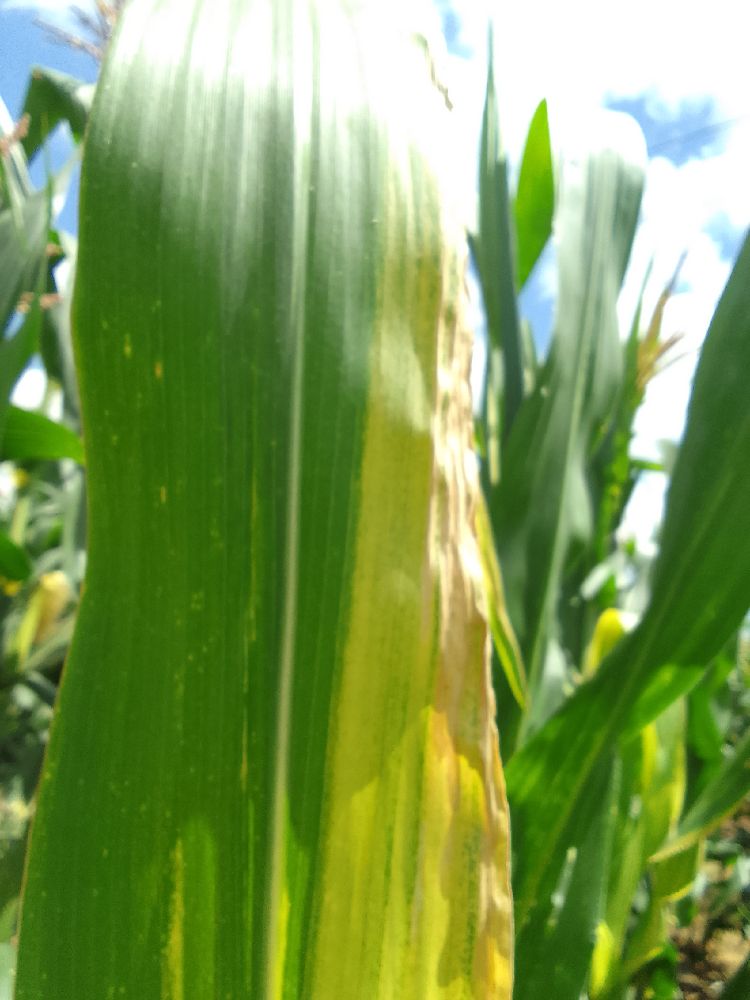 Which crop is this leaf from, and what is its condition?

maize, maize lethal necrosis
